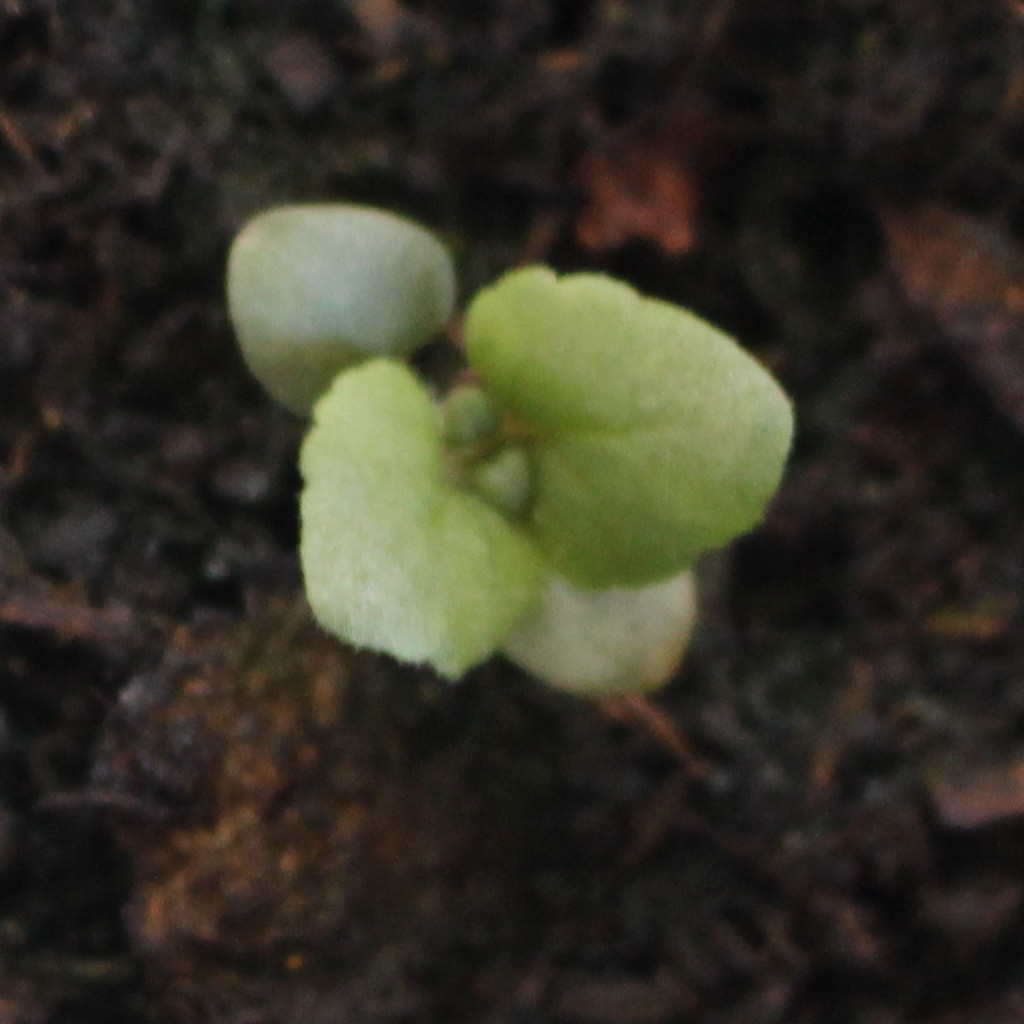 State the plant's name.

Veronica persica
